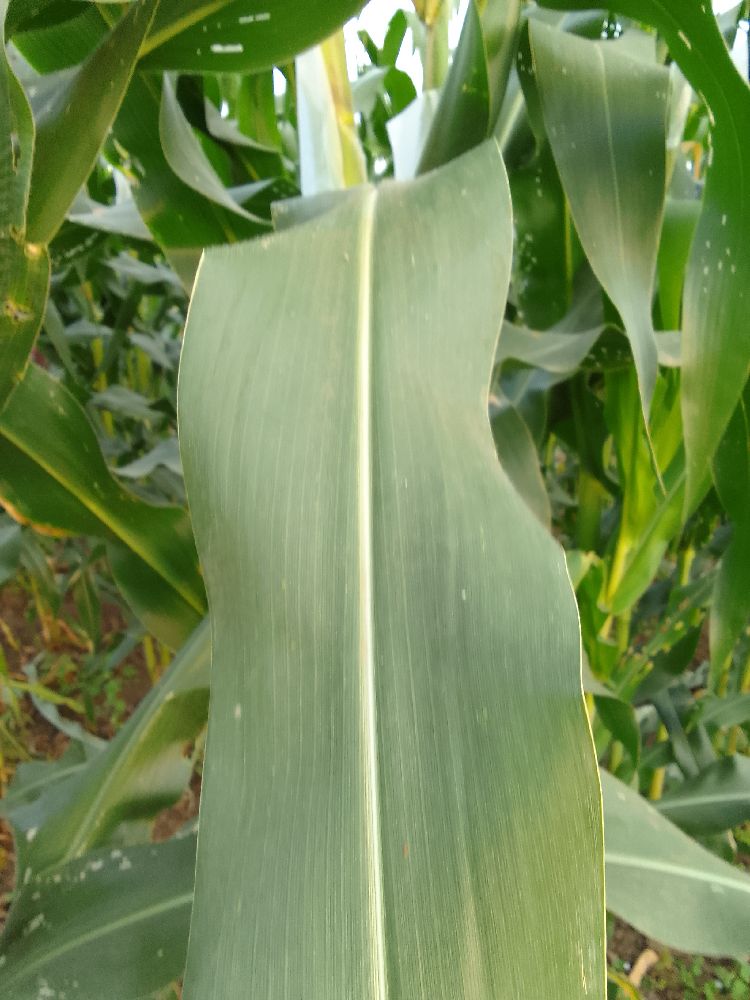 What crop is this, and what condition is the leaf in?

maize, healthy
